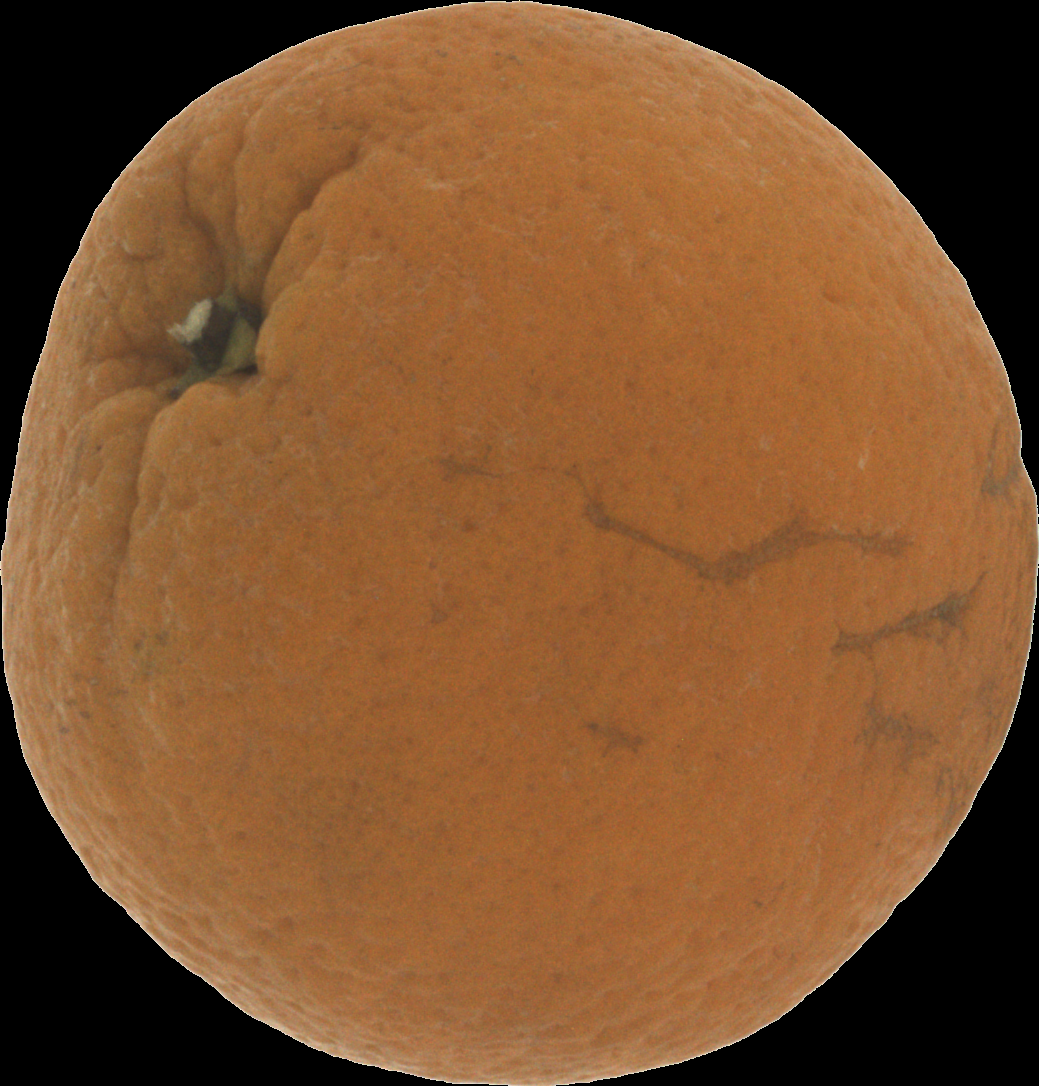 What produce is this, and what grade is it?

orange, bad
